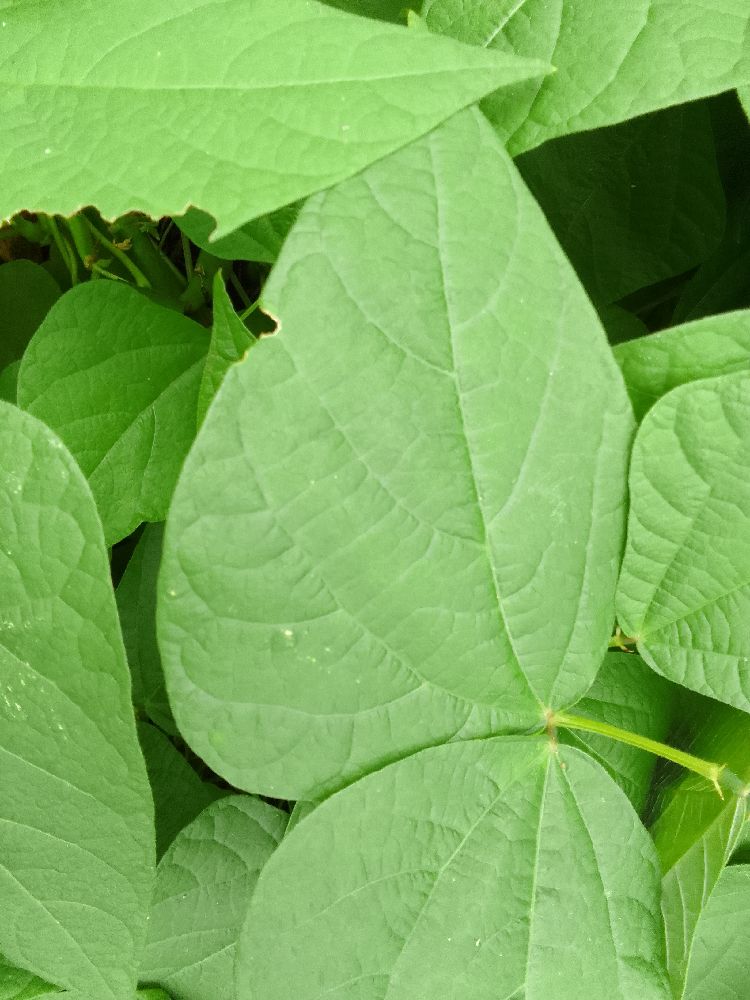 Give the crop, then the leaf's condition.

common bean, healthy
